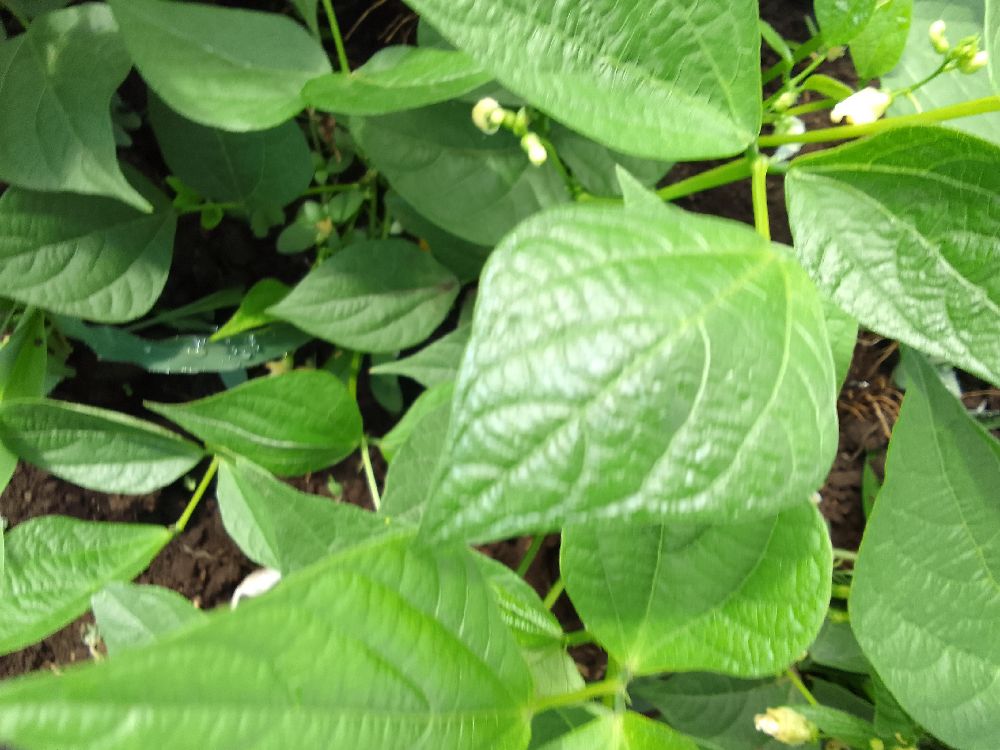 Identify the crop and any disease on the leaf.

common bean, healthy
